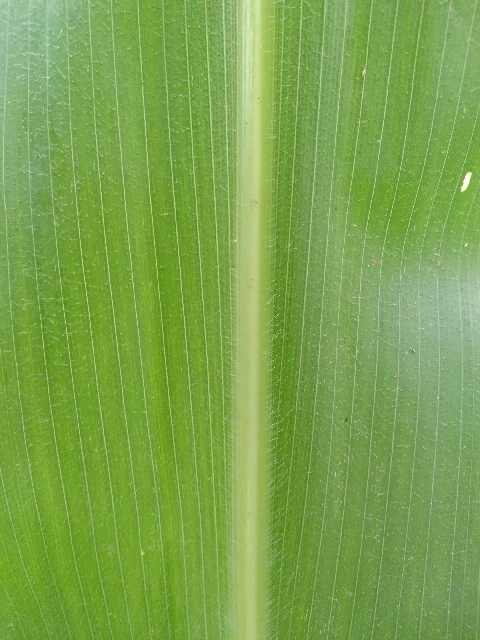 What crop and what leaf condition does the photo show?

maize, healthy
